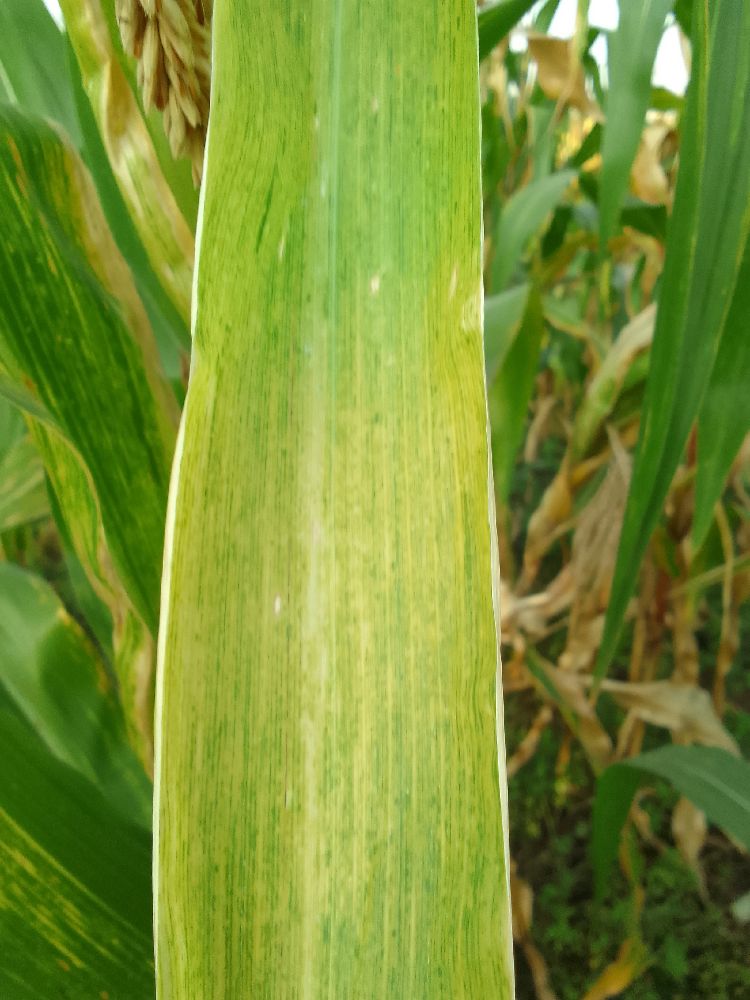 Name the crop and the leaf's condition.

maize, maize lethal necrosis
